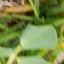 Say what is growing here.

unstructured weed
